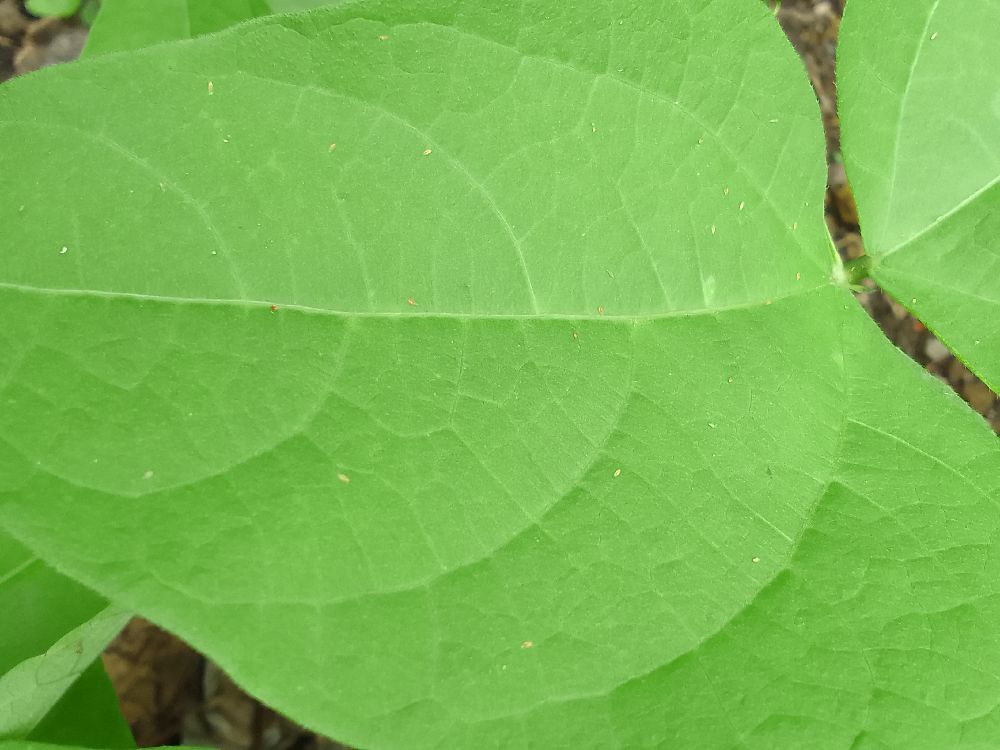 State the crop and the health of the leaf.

common bean, healthy
